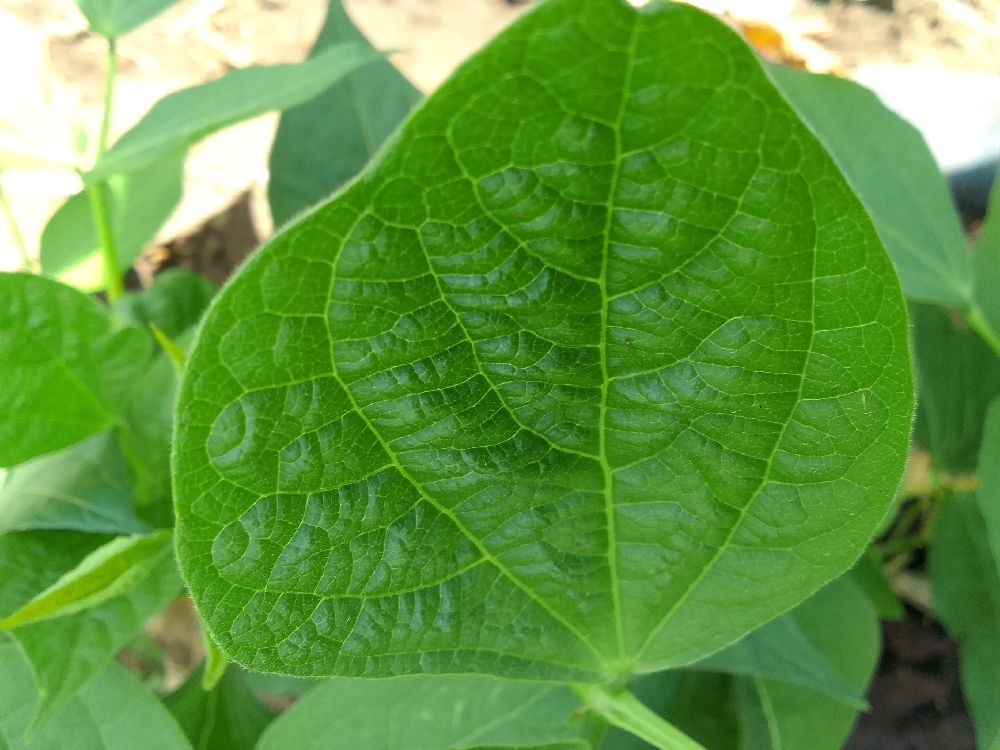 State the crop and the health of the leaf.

common bean, healthy
